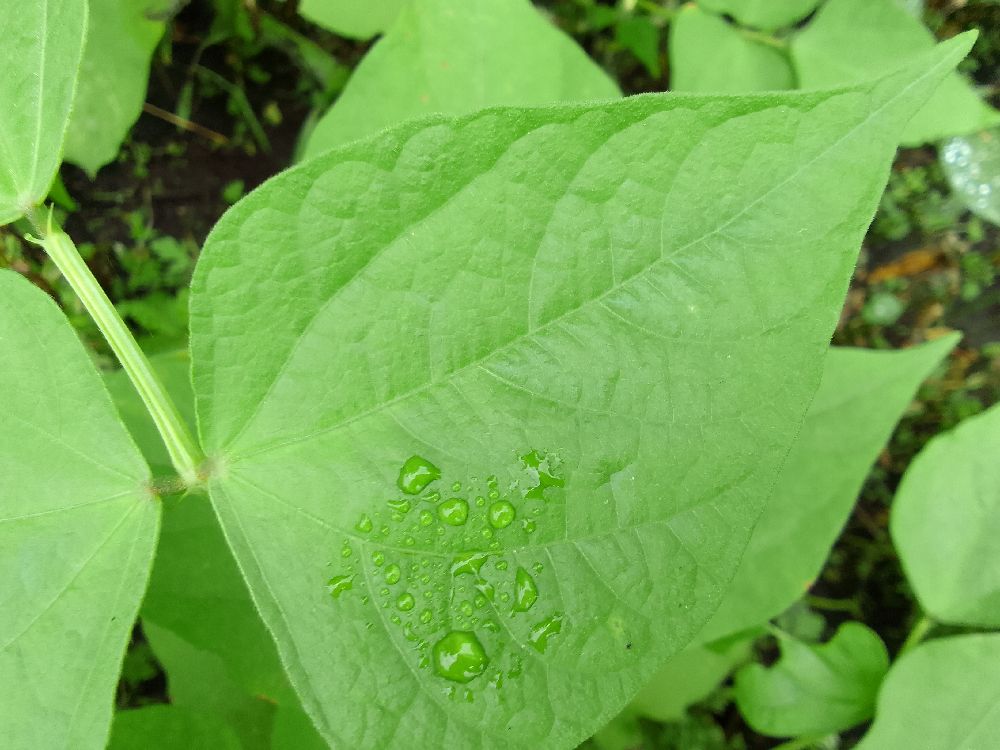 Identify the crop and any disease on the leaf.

common bean, healthy
